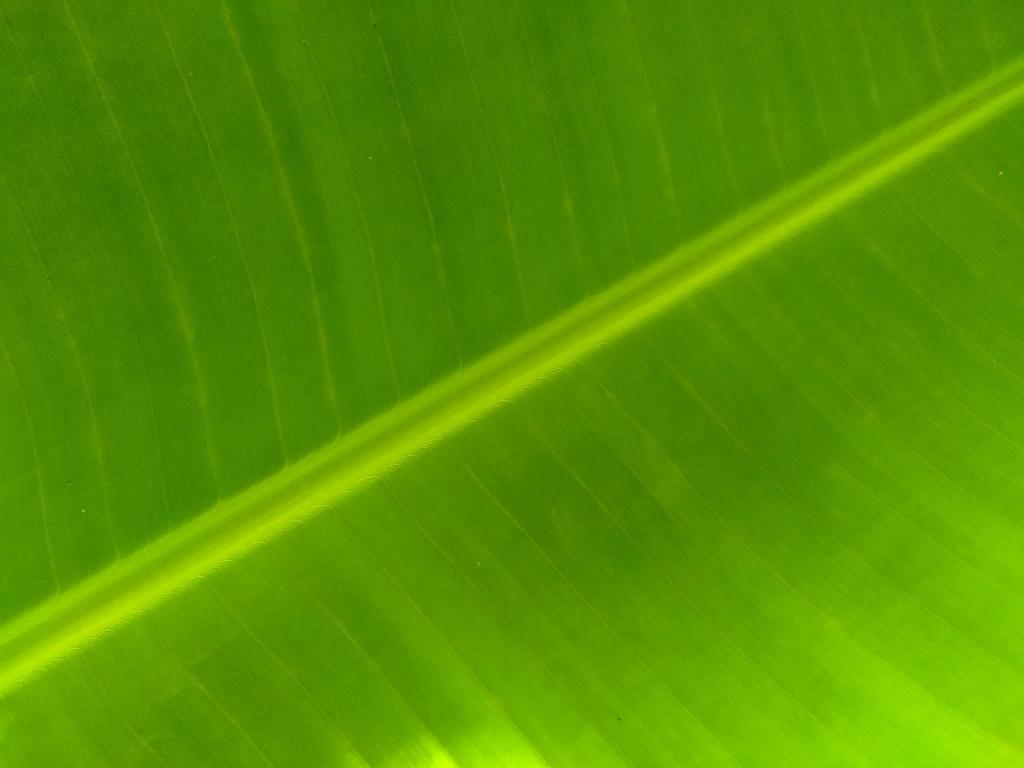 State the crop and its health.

banana, healthy
